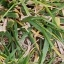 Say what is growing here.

grass
